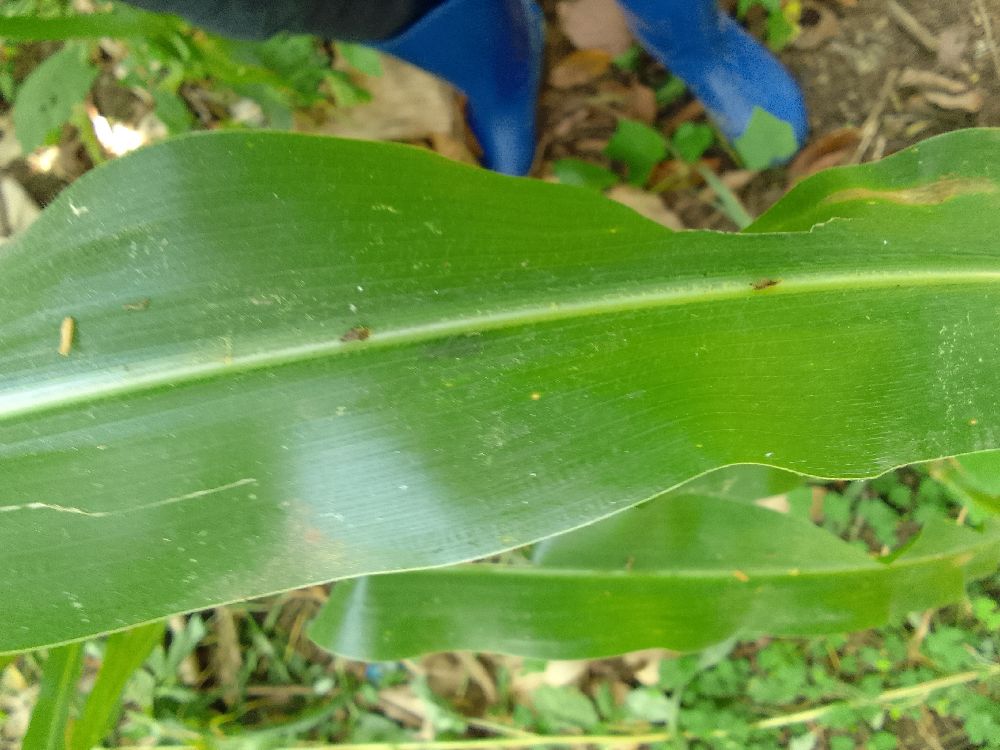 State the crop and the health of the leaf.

maize, healthy
